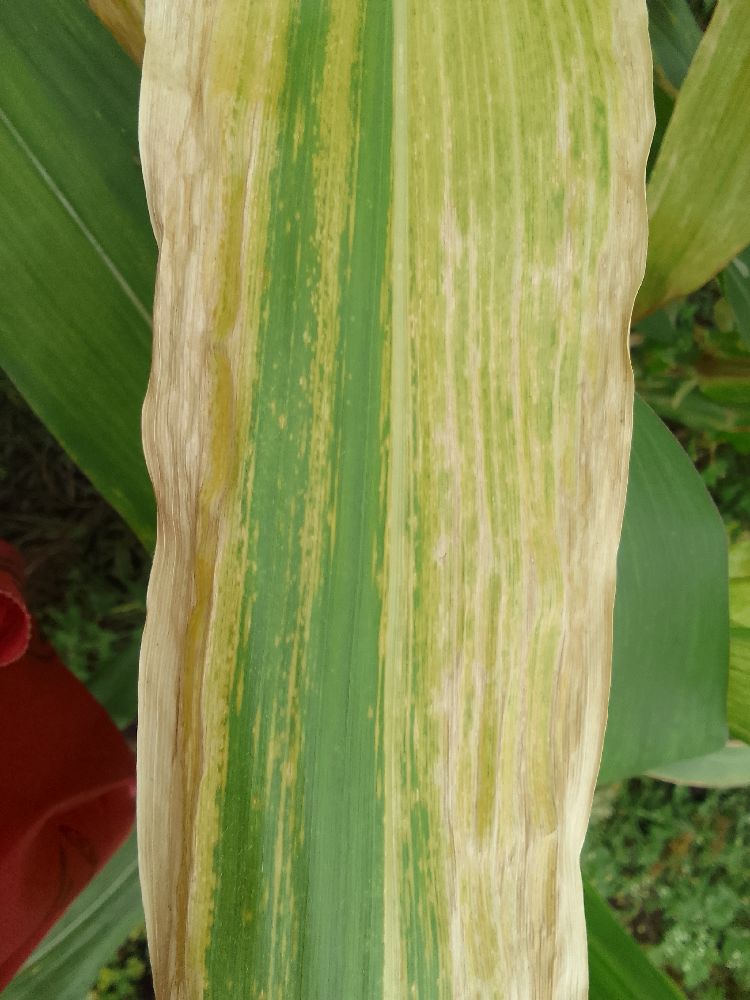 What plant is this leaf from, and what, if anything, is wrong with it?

maize, maize lethal necrosis
